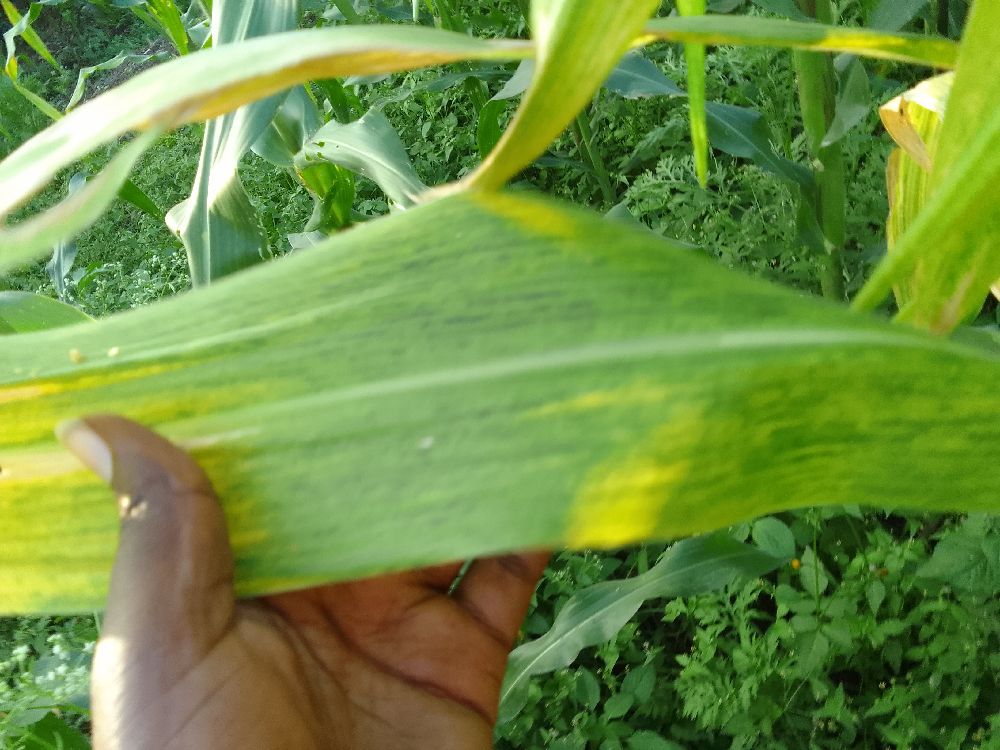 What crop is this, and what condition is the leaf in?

maize, maize lethal necrosis
